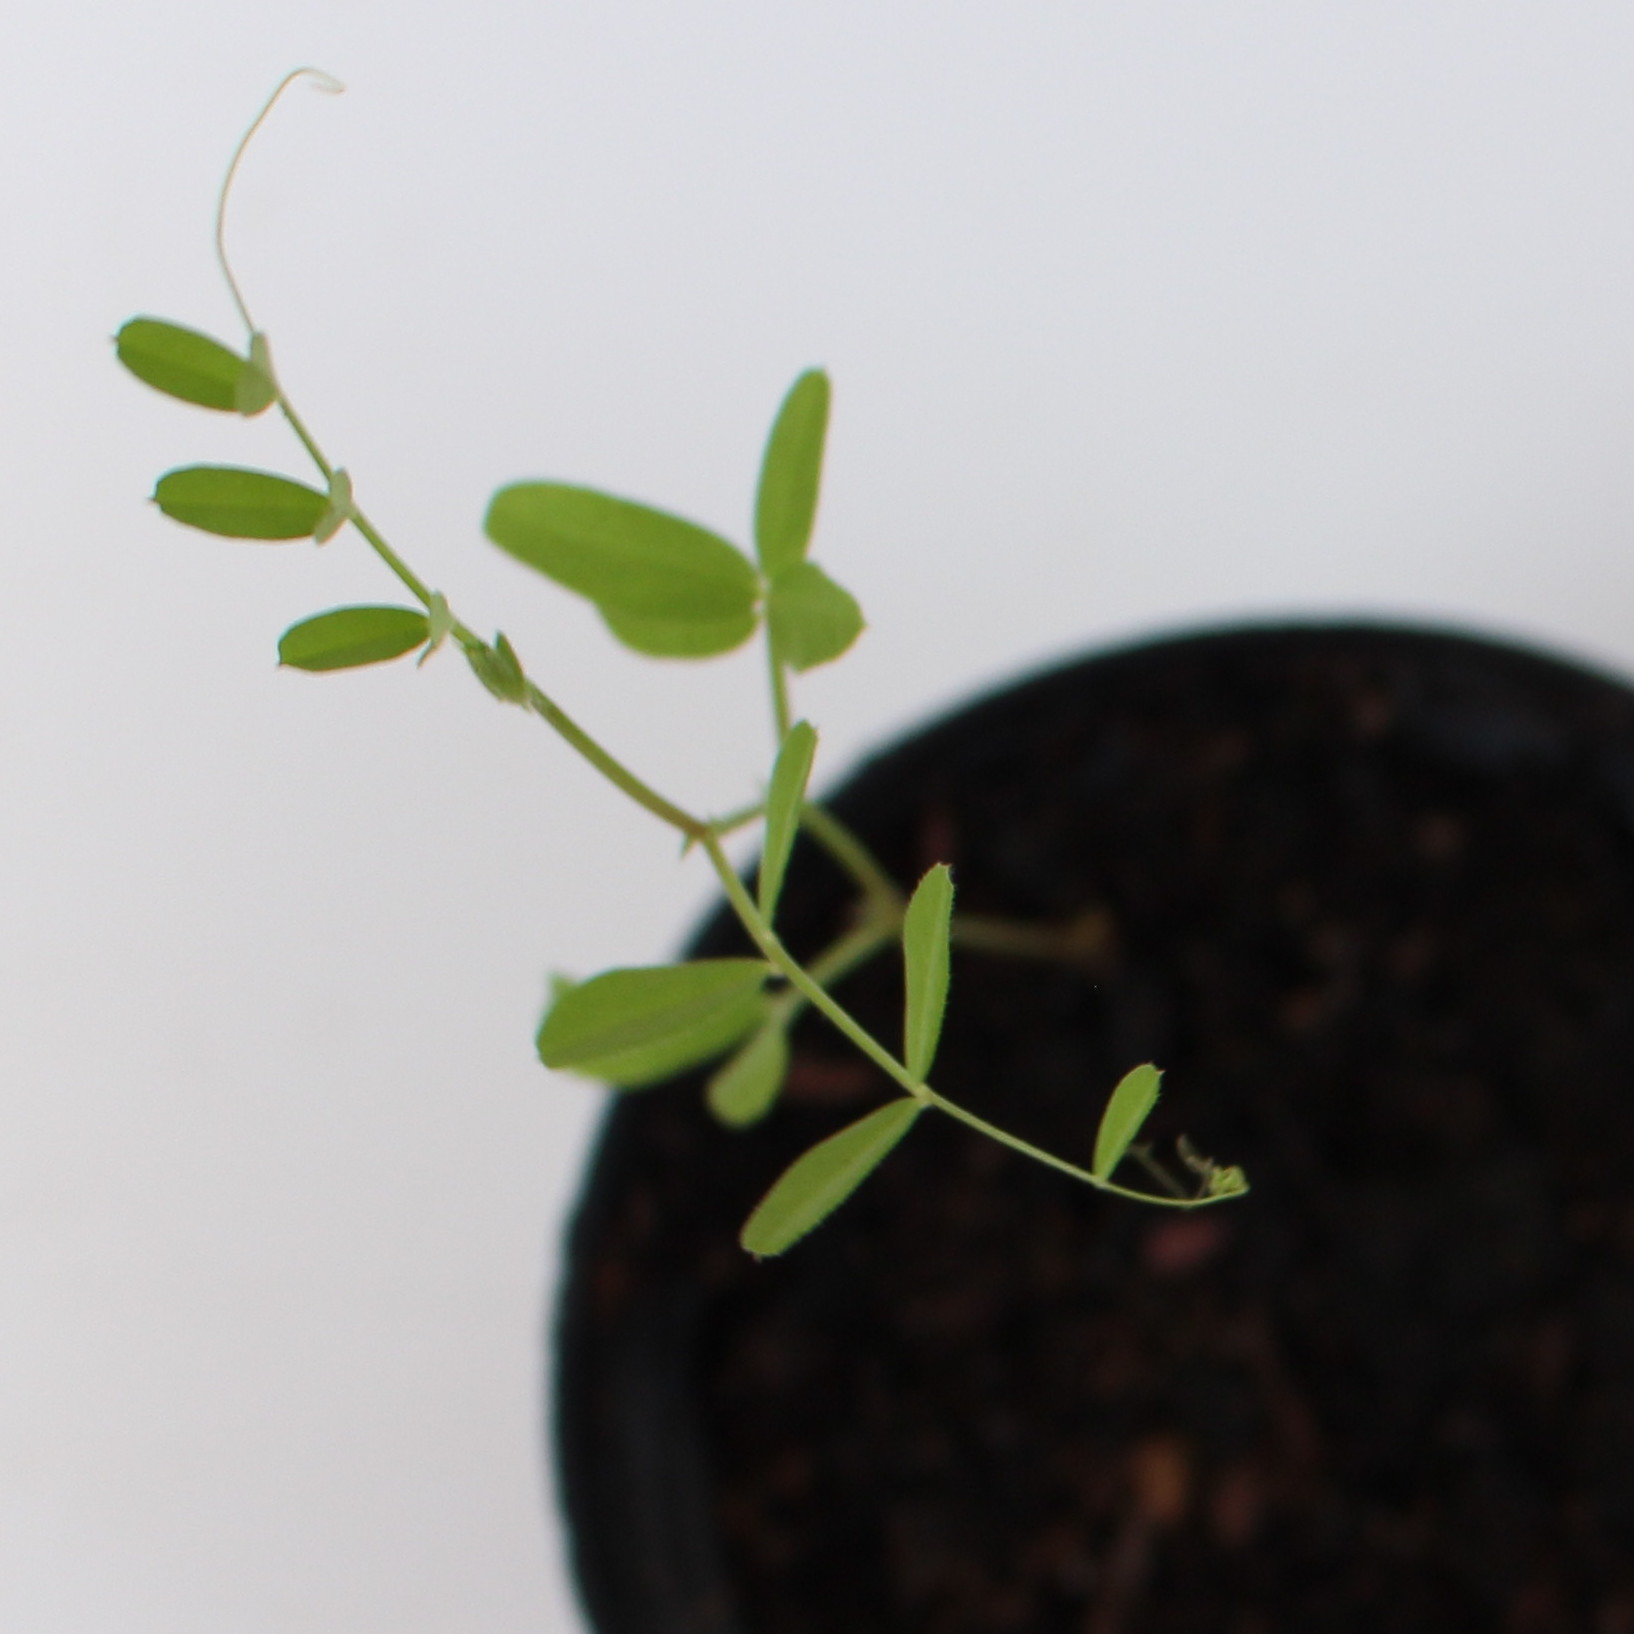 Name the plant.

Vicia sativa
